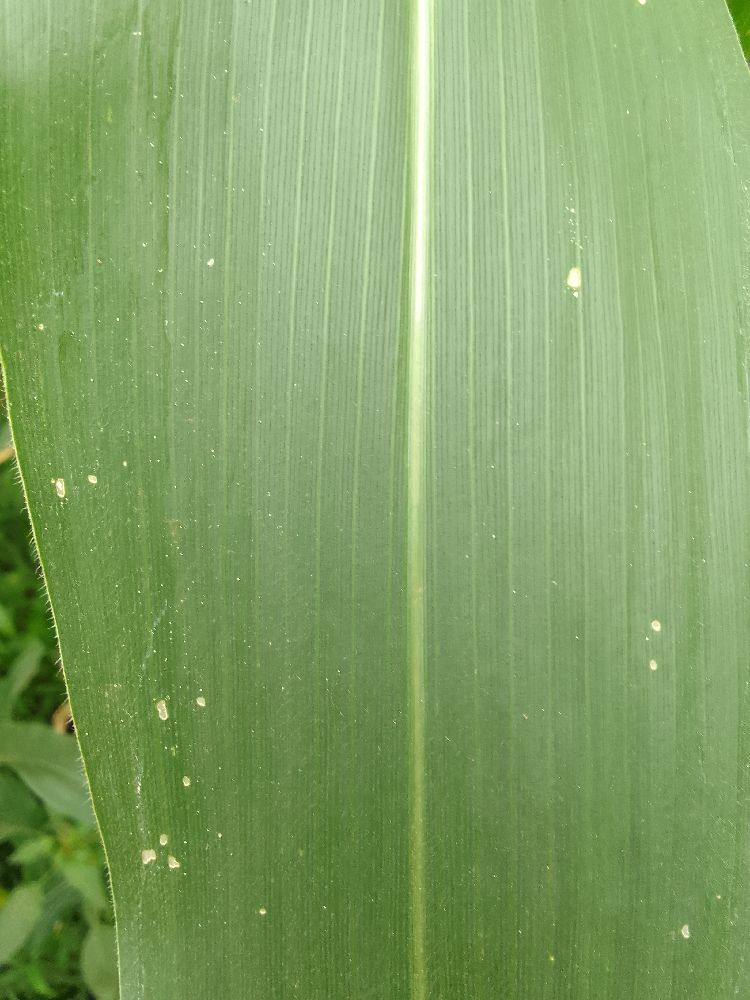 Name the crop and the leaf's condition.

maize, healthy
